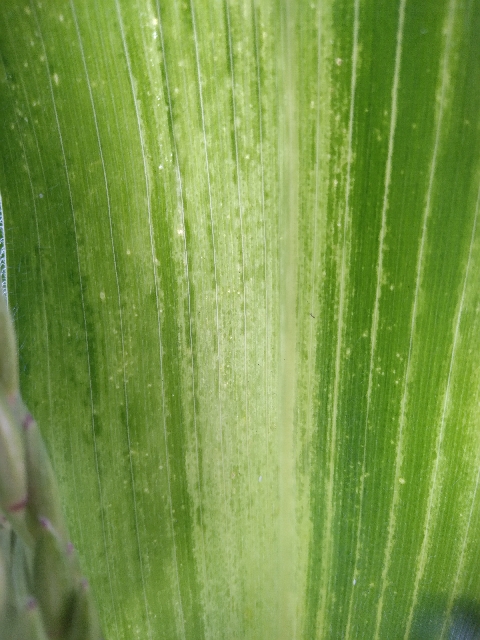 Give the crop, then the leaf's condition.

maize, maize lethal necrosis
